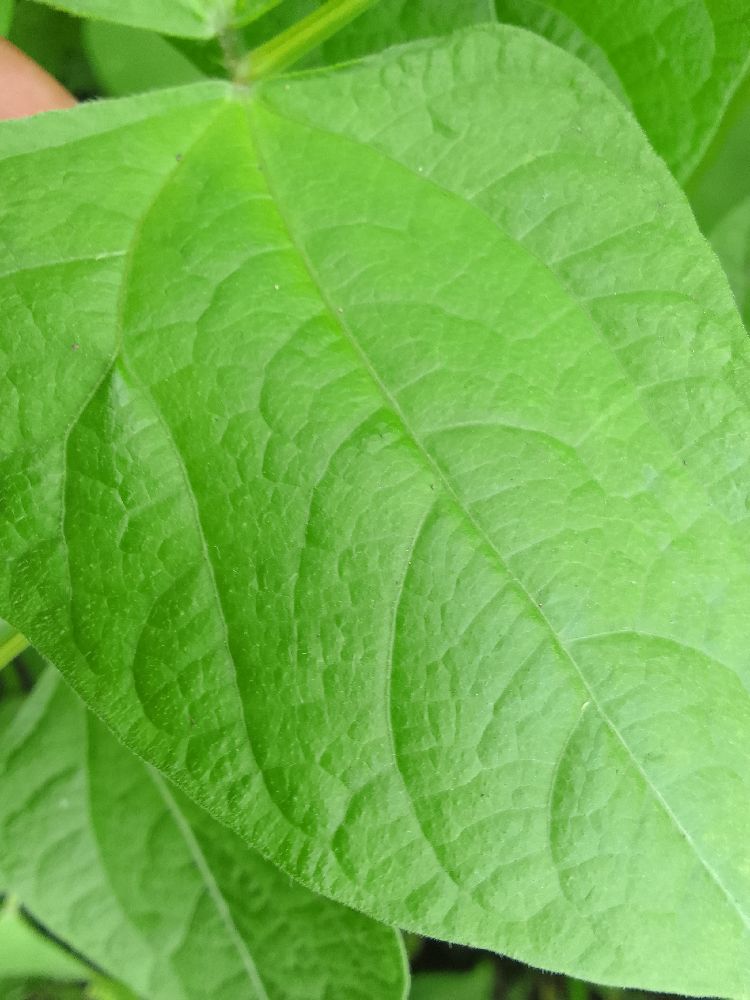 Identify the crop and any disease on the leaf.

common bean, healthy
